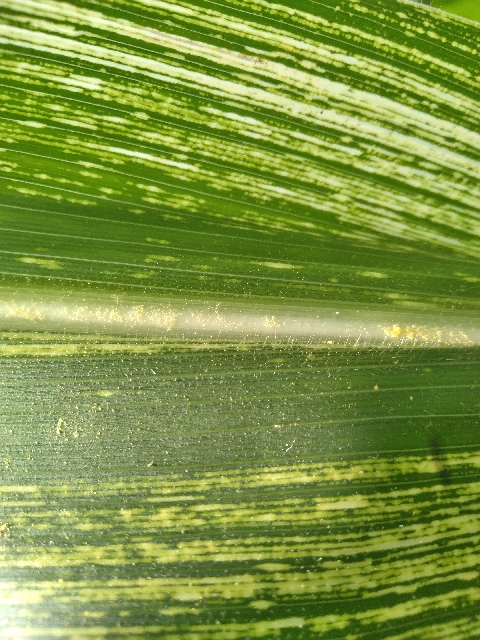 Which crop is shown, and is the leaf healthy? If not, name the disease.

maize, maize streak virus
